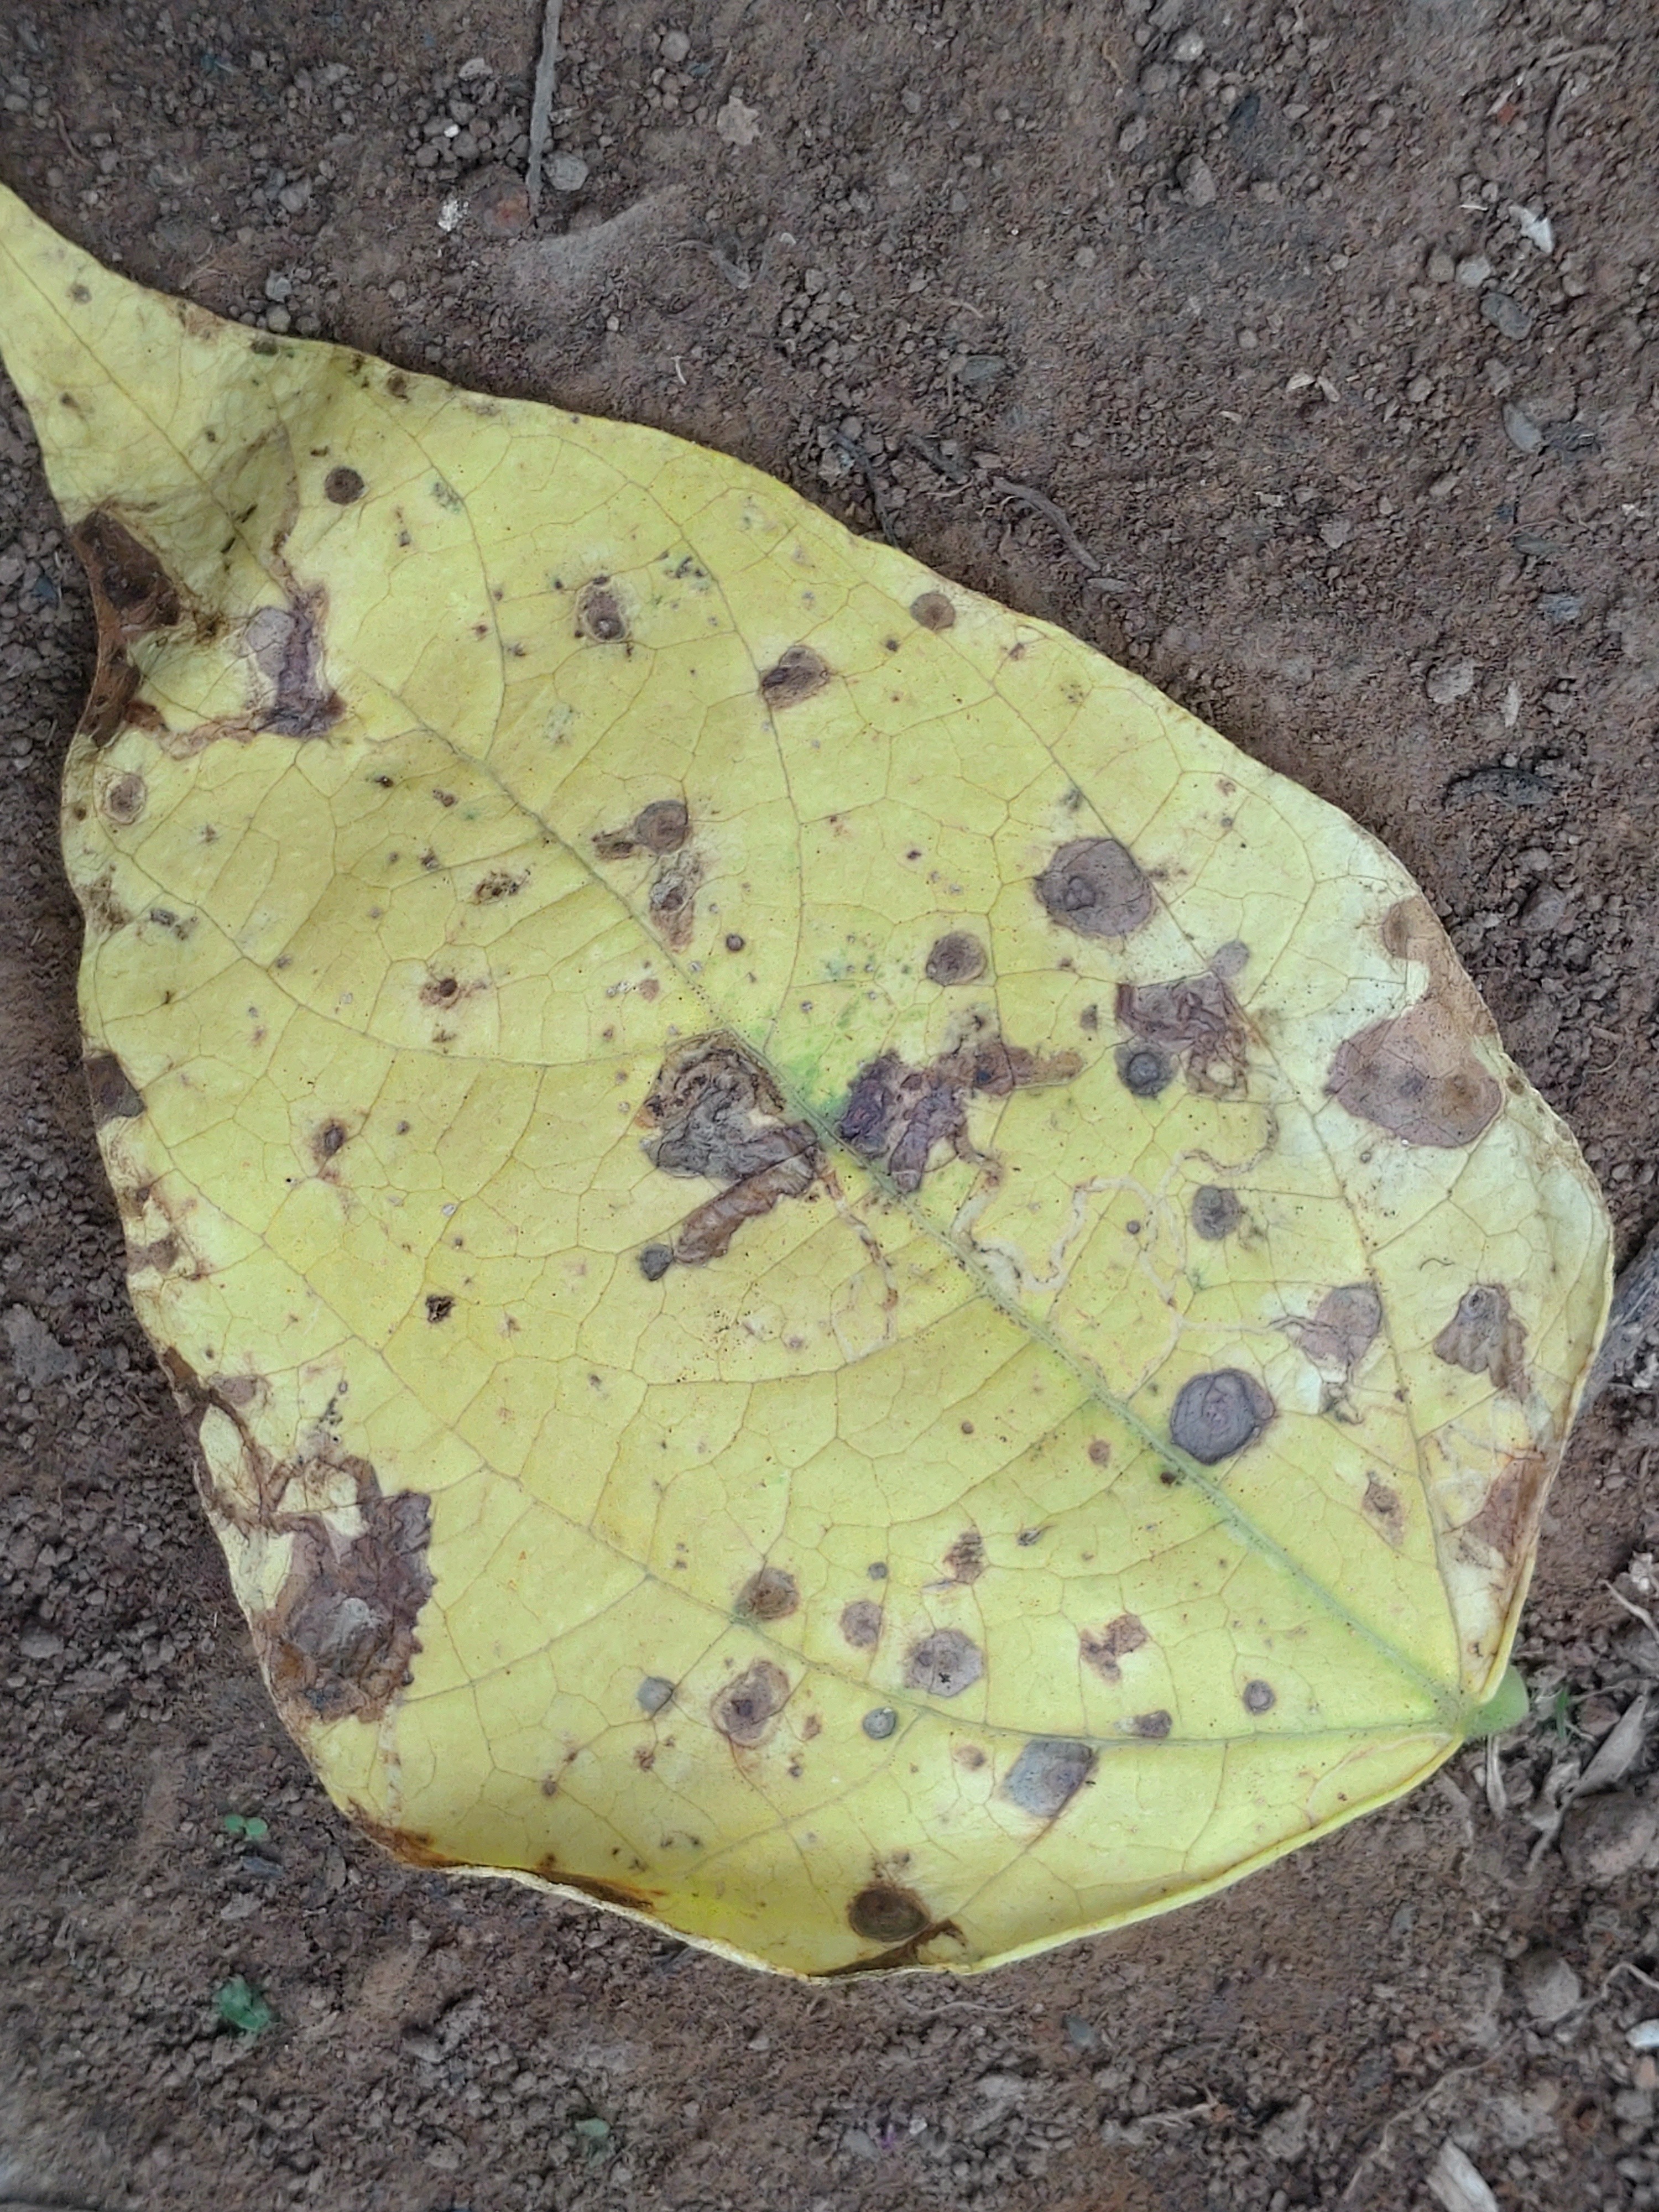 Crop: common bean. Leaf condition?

anthracnose
